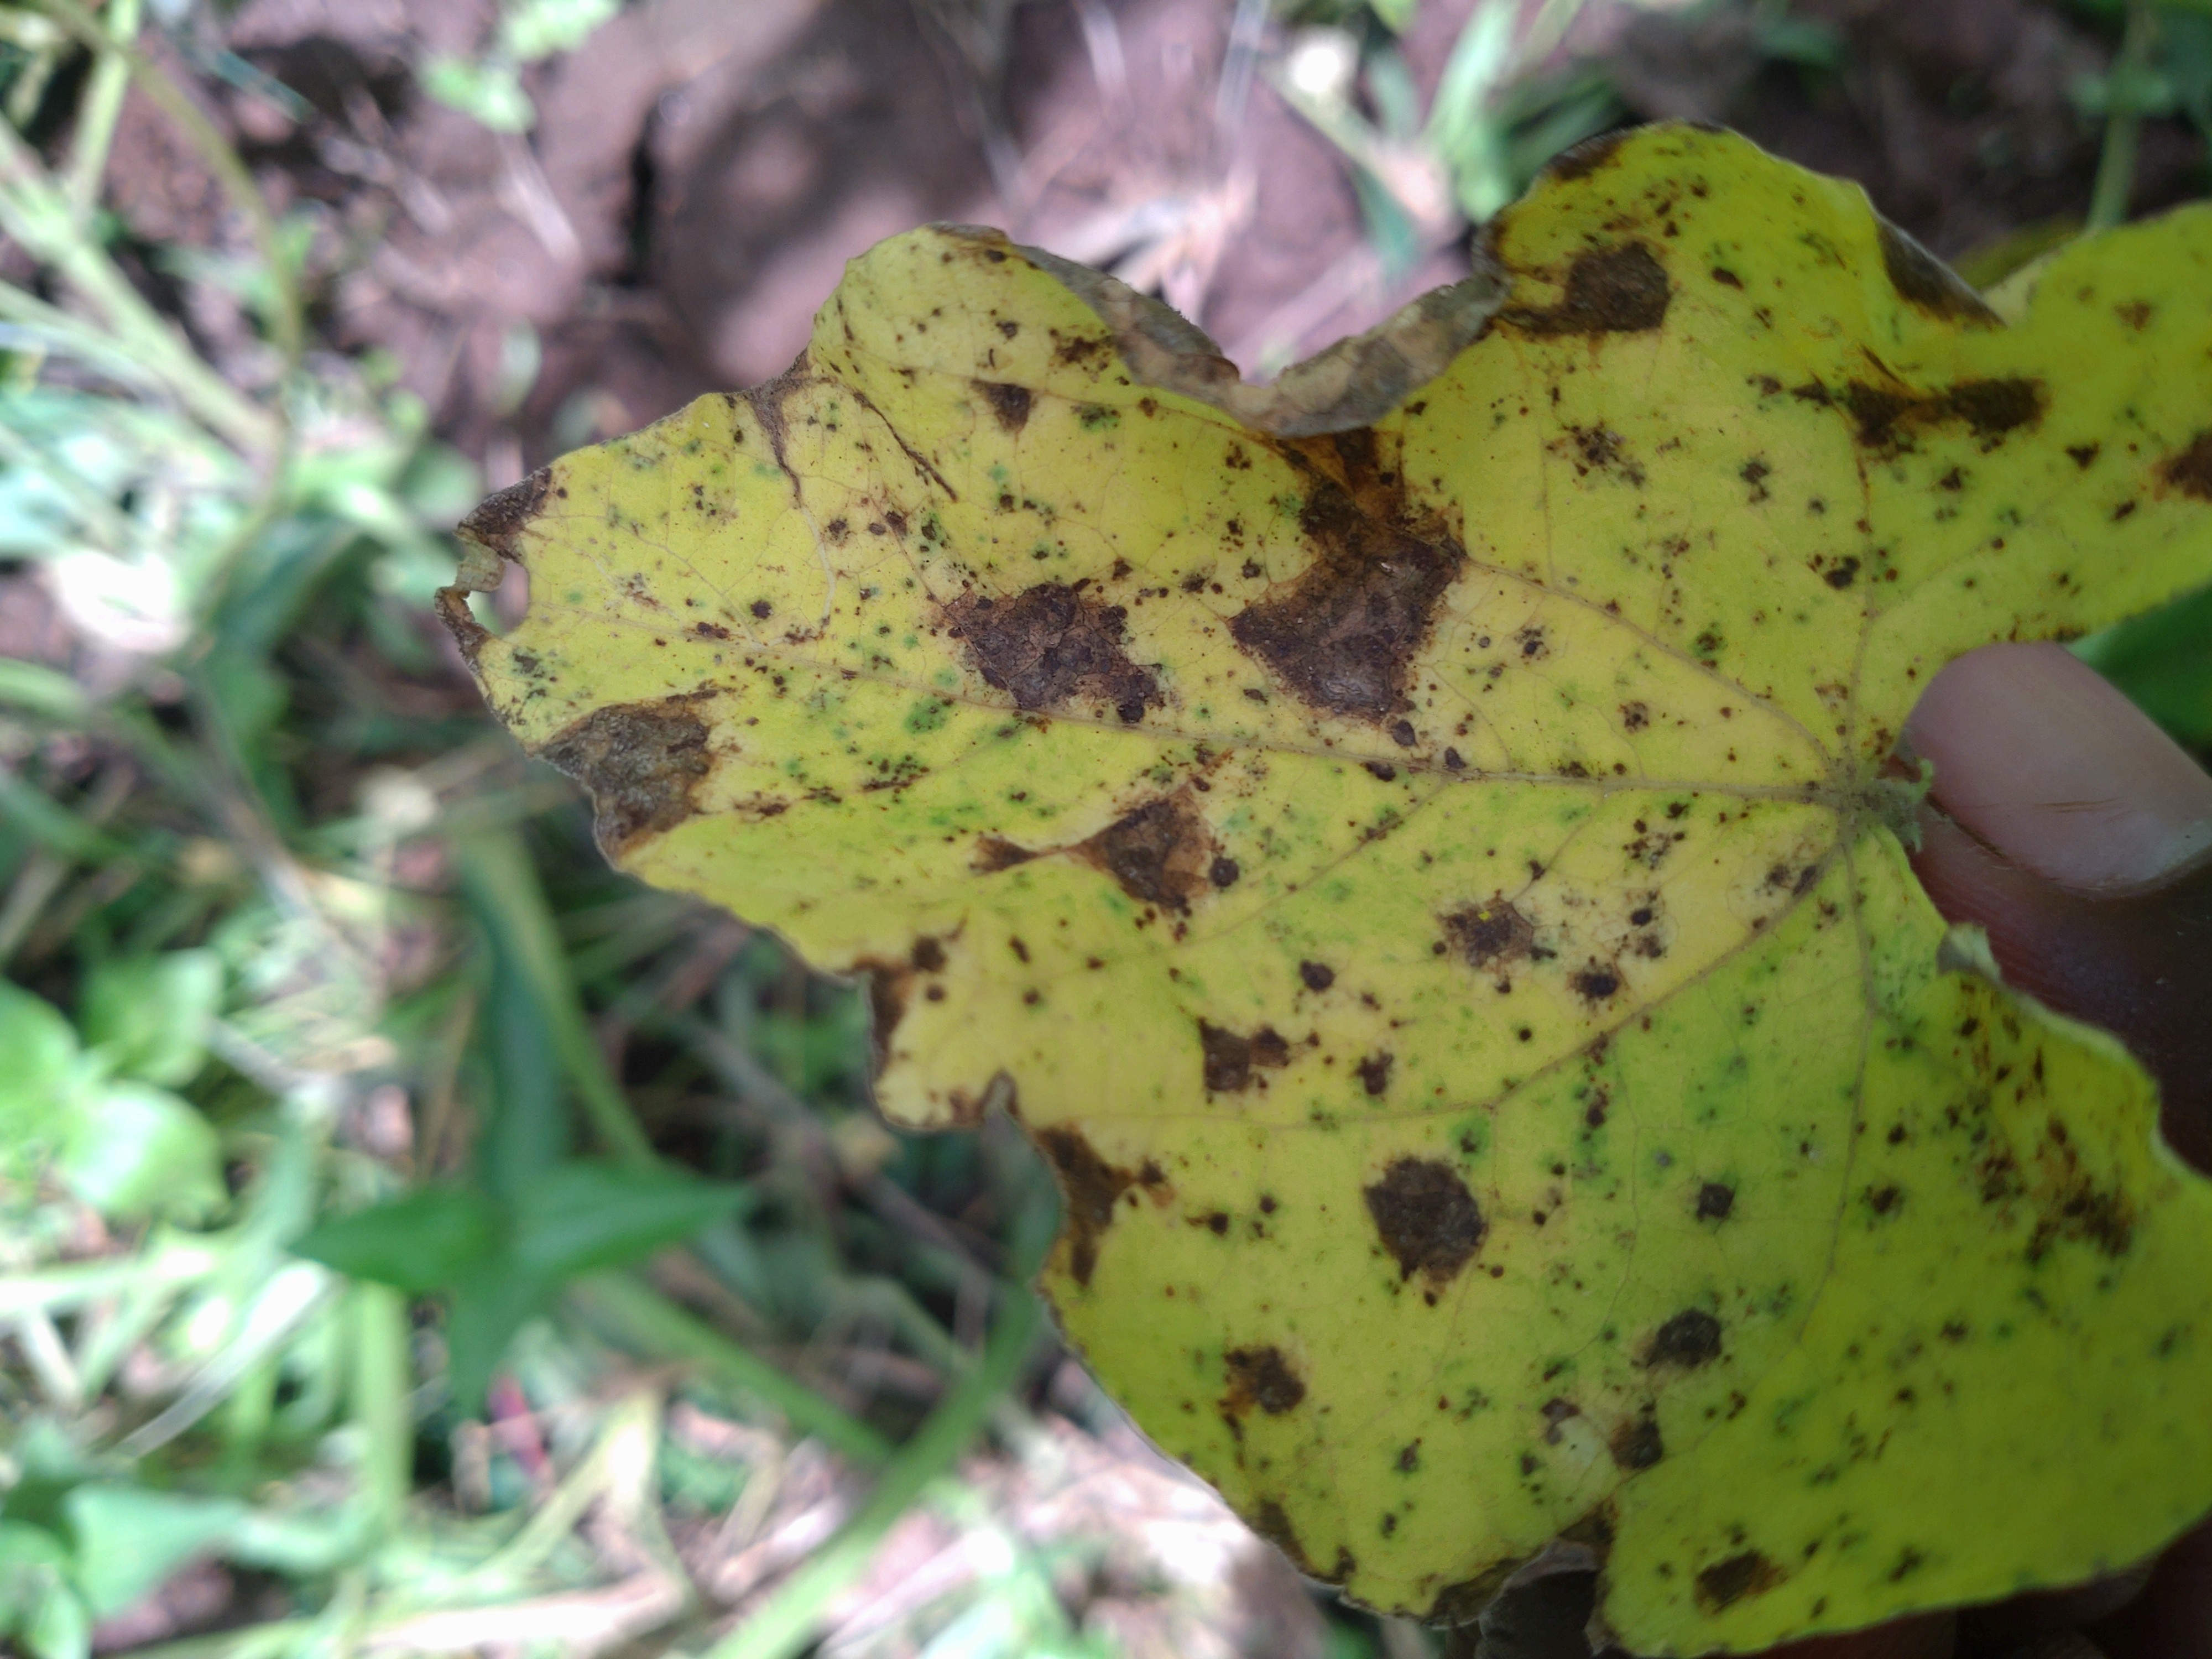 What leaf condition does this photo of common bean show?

anthracnose
